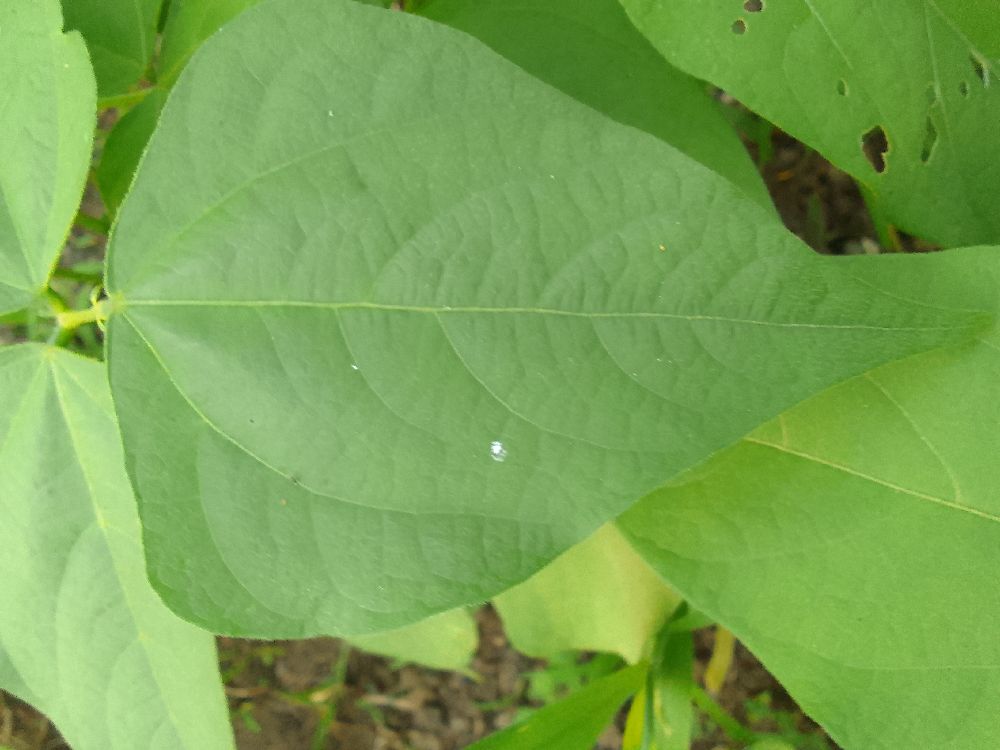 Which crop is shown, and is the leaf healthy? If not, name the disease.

common bean, healthy
